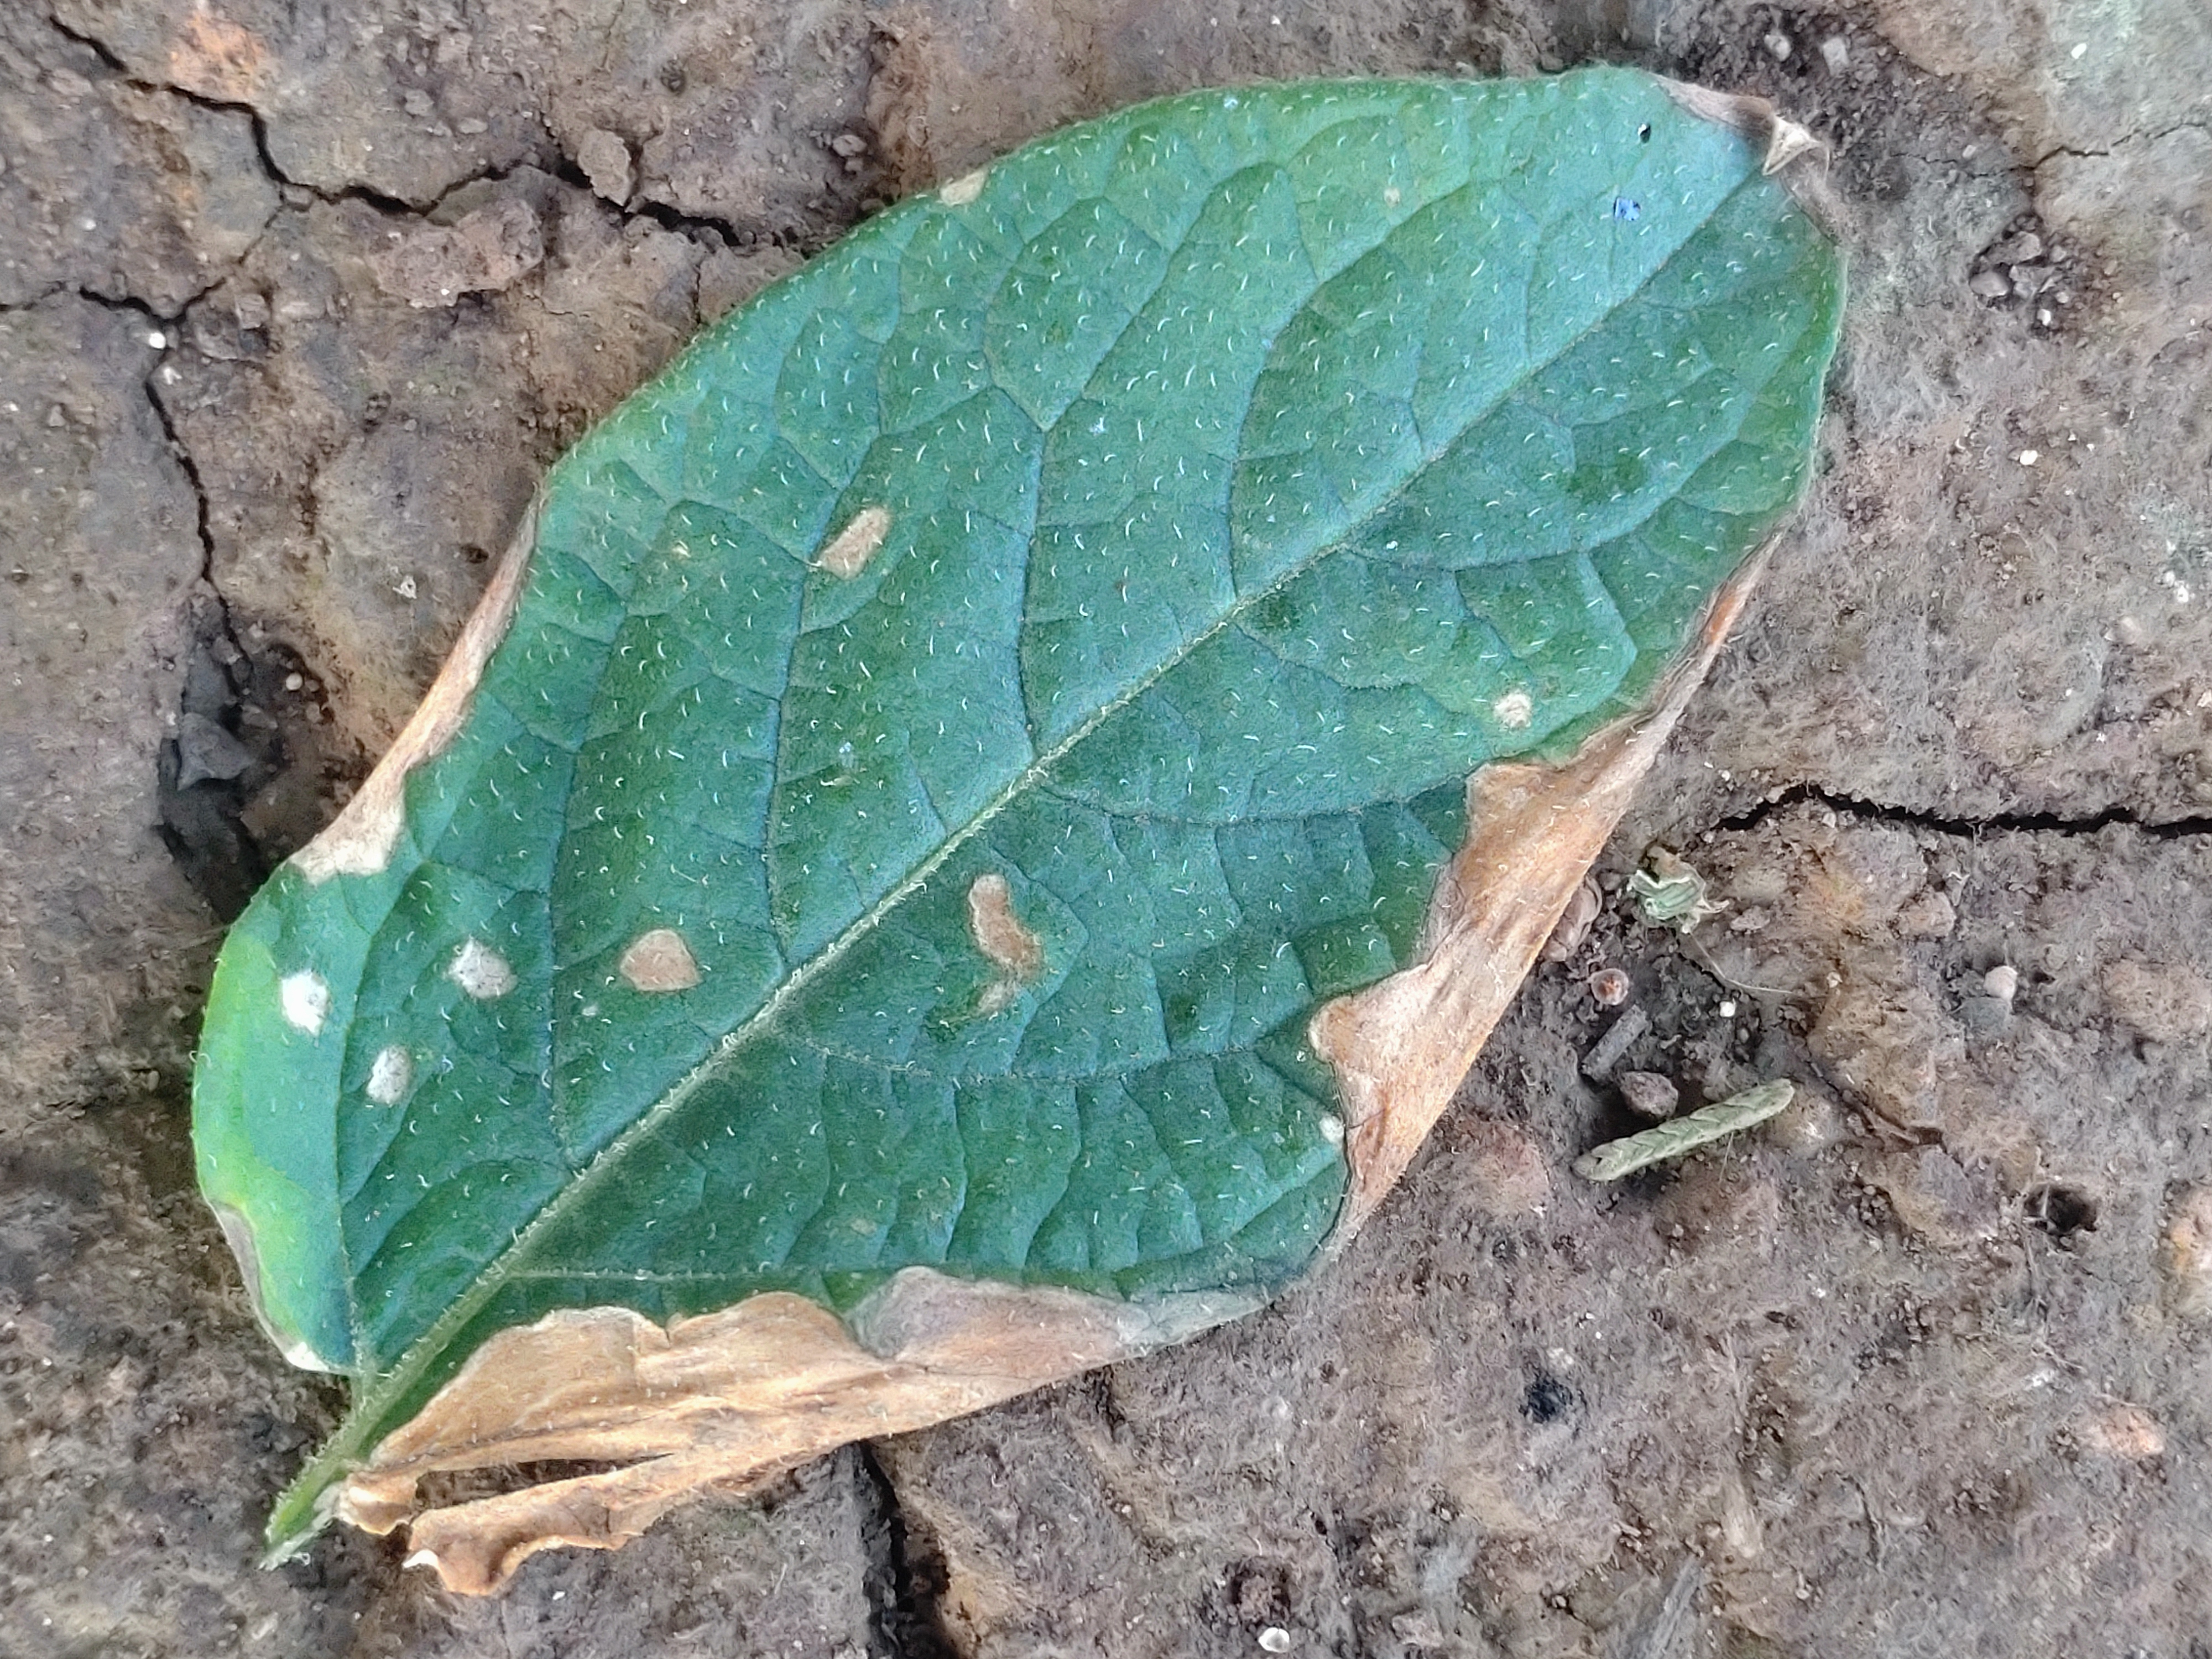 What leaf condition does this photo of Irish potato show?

early blight
